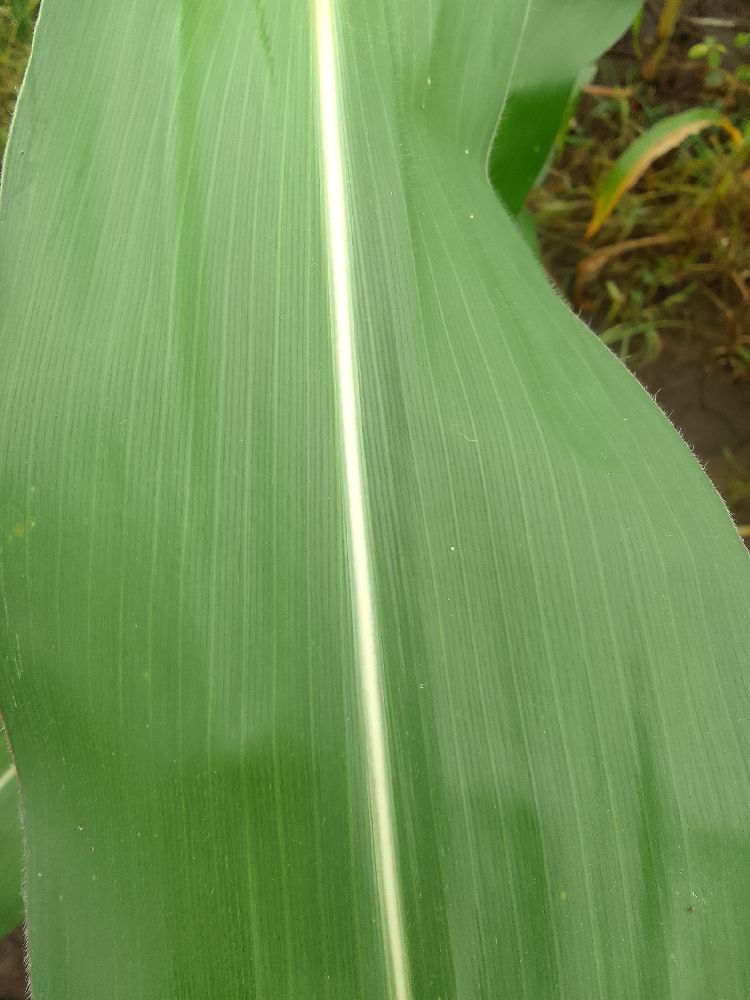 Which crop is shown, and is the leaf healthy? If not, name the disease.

maize, healthy
